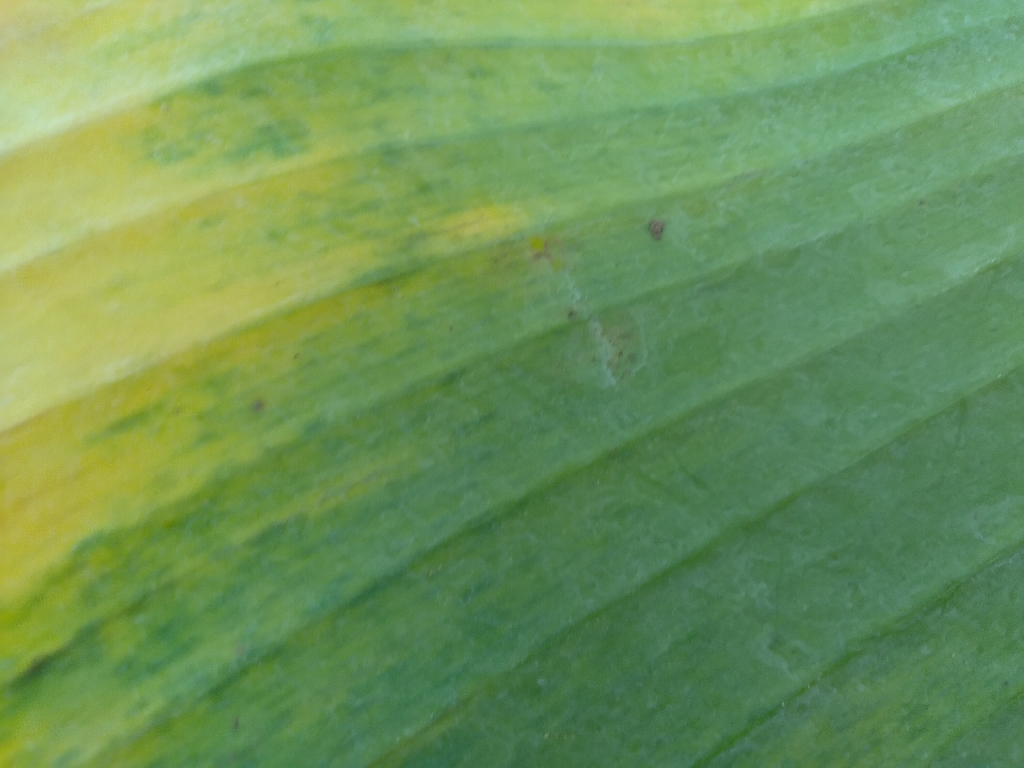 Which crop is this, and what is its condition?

banana, fusarium wilt race 1
